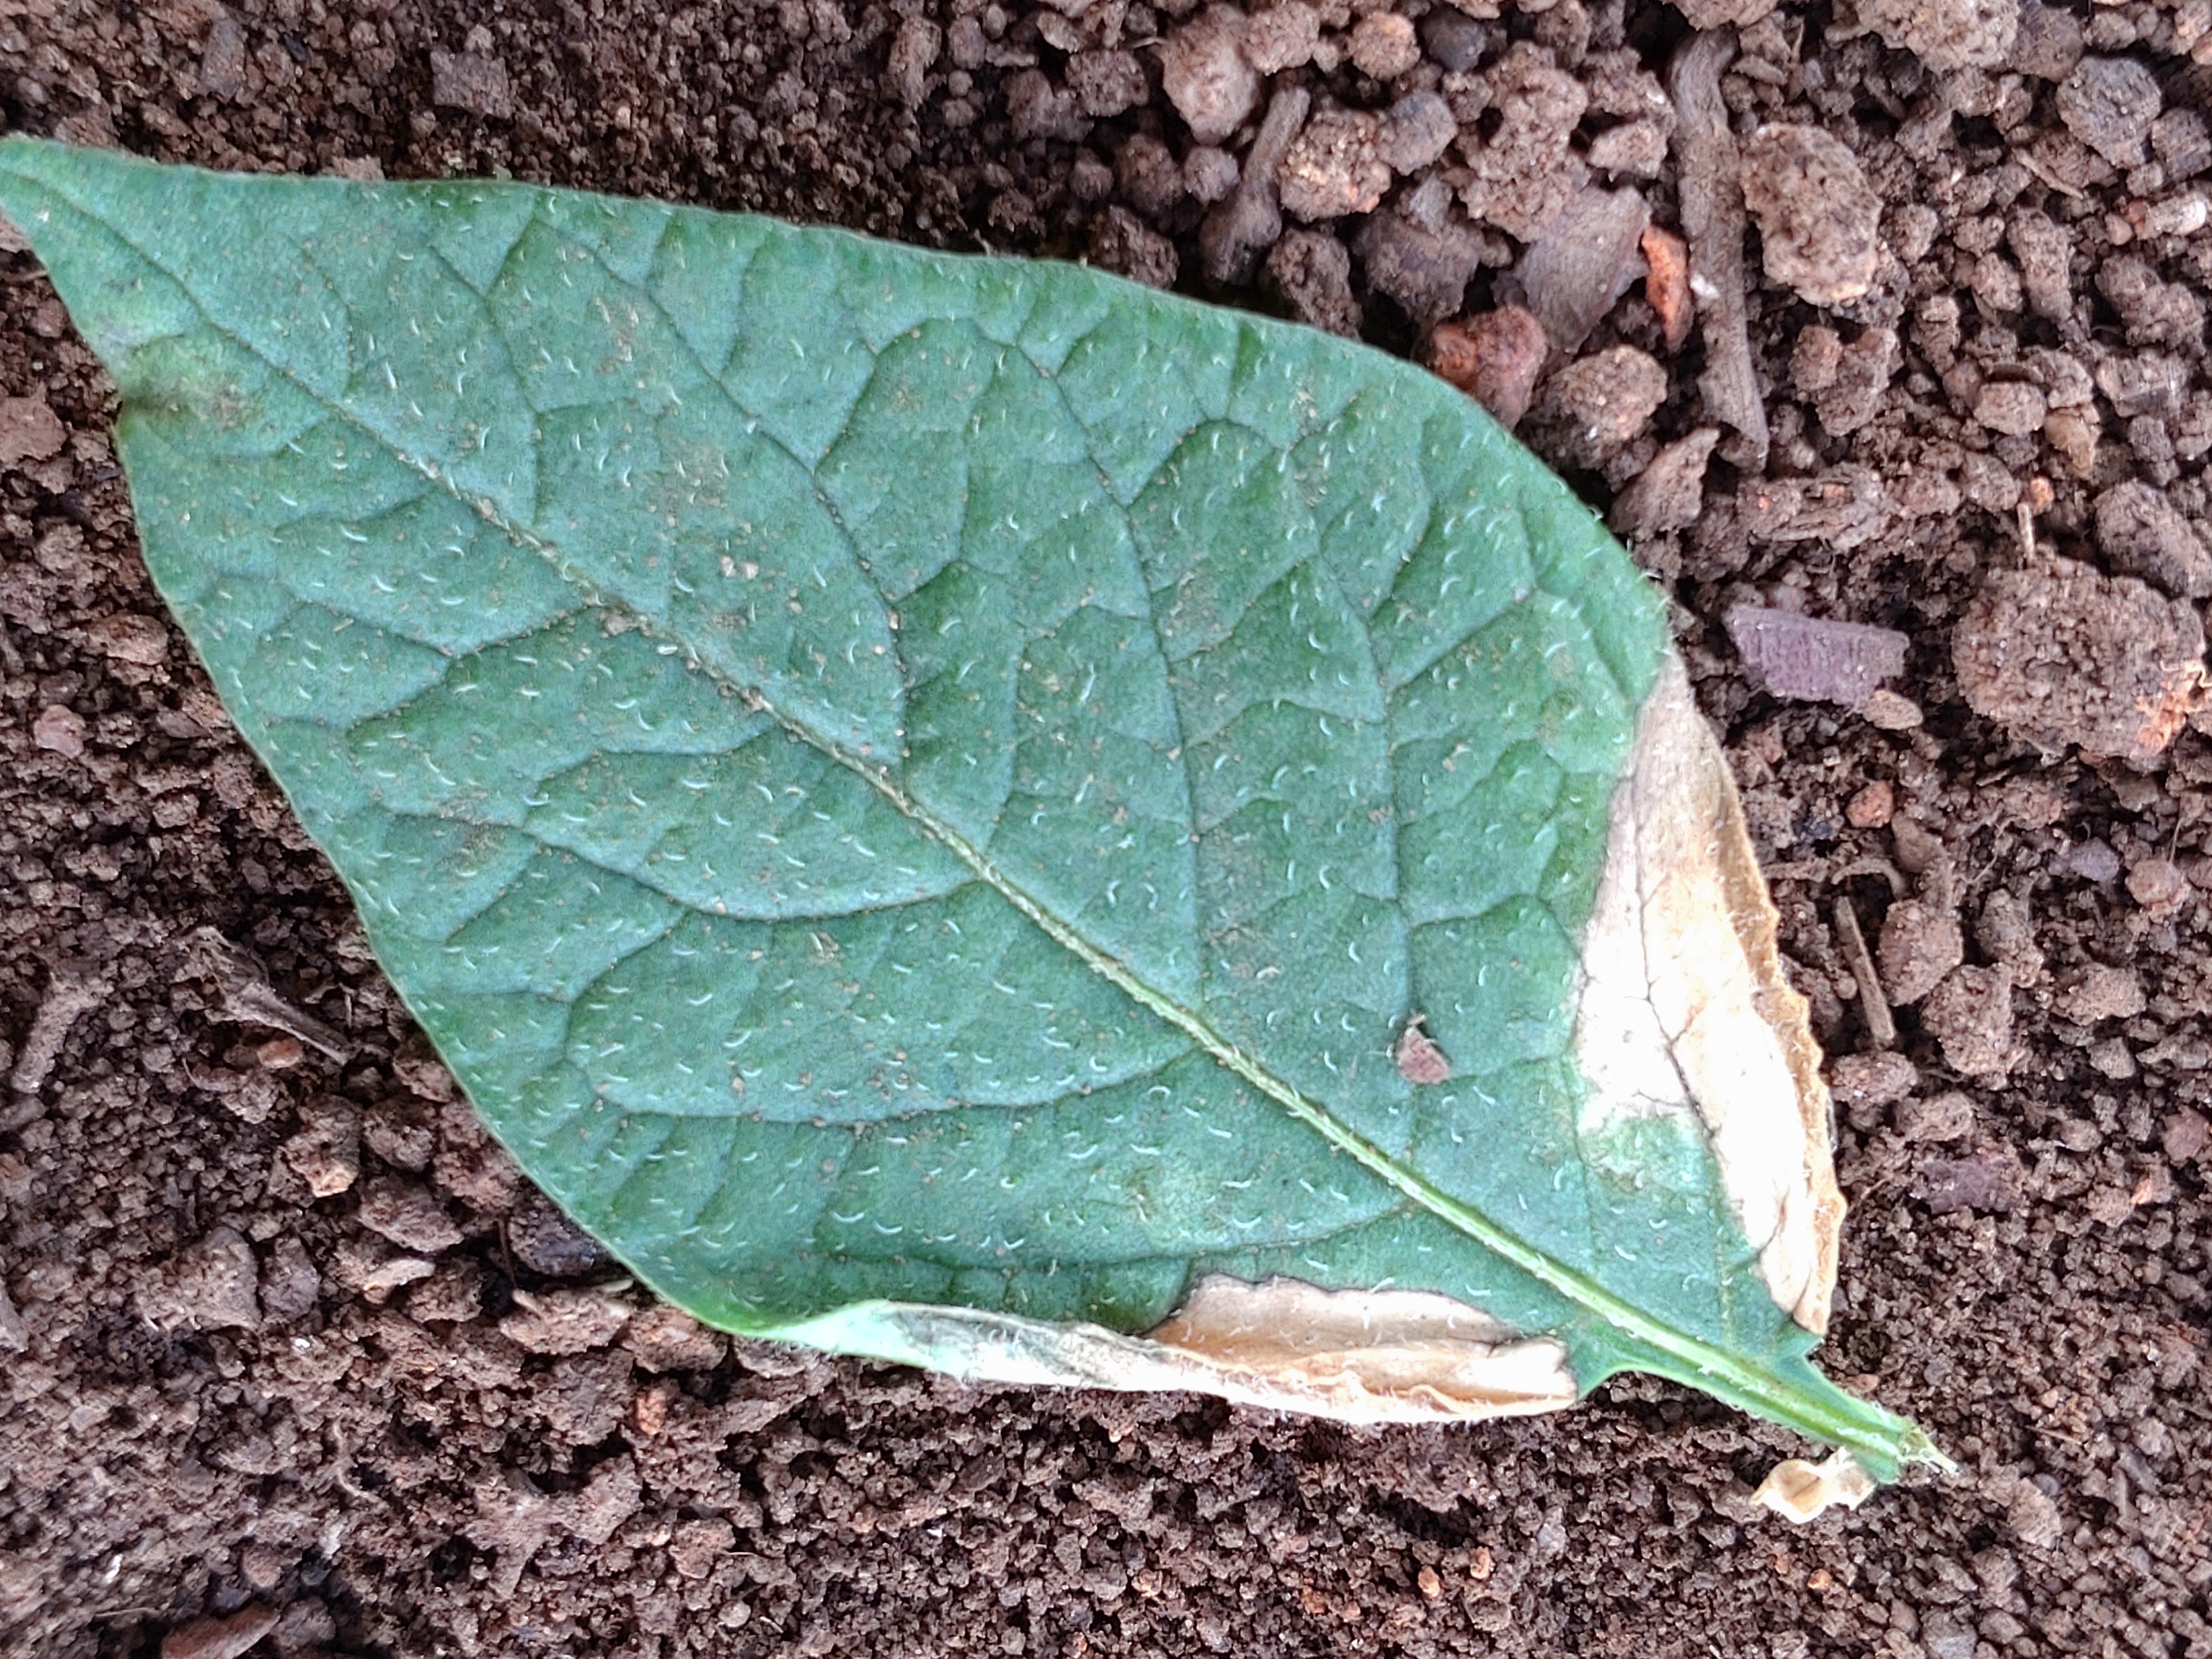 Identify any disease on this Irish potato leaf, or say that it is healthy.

early blight
